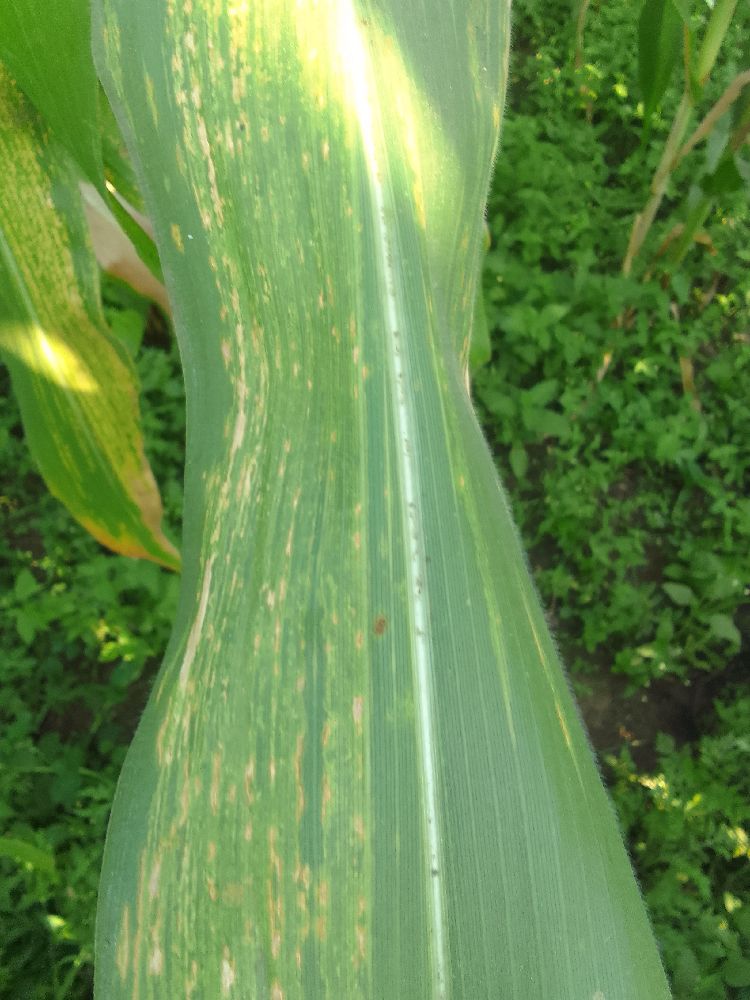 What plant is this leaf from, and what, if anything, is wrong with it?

maize, maize lethal necrosis
